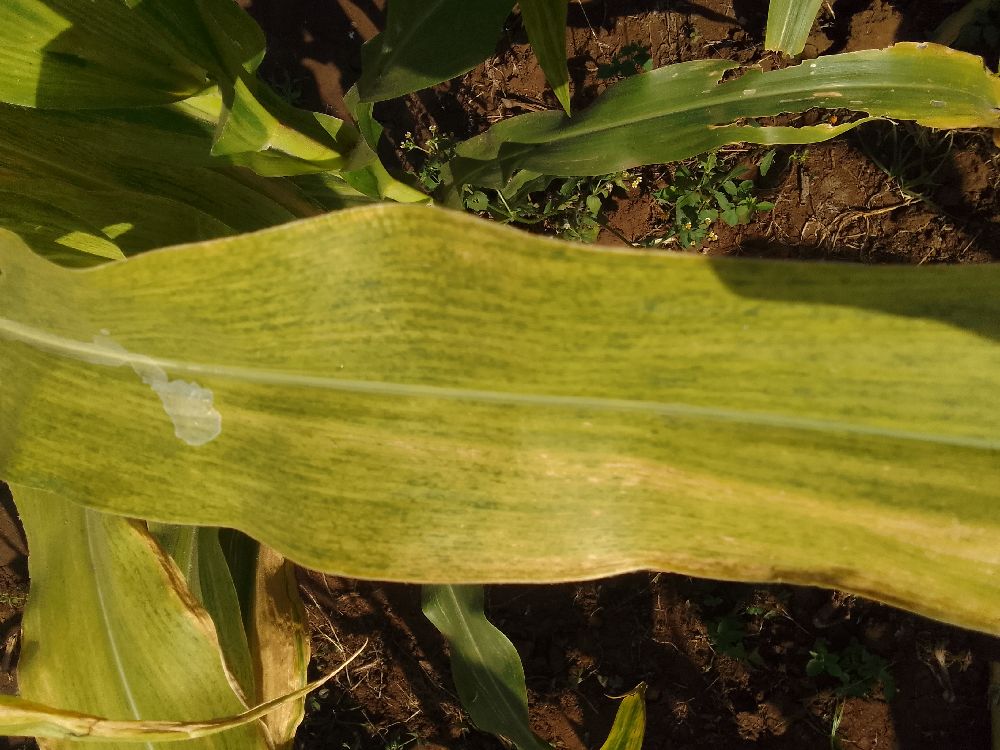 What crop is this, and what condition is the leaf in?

maize, maize lethal necrosis
